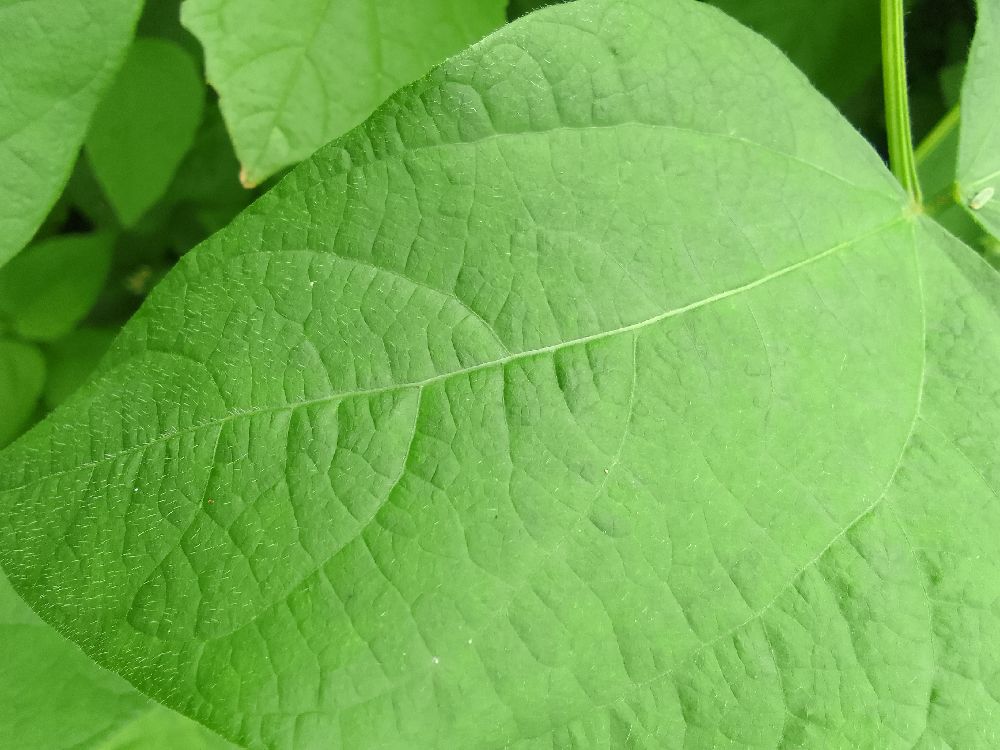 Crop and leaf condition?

common bean, healthy
